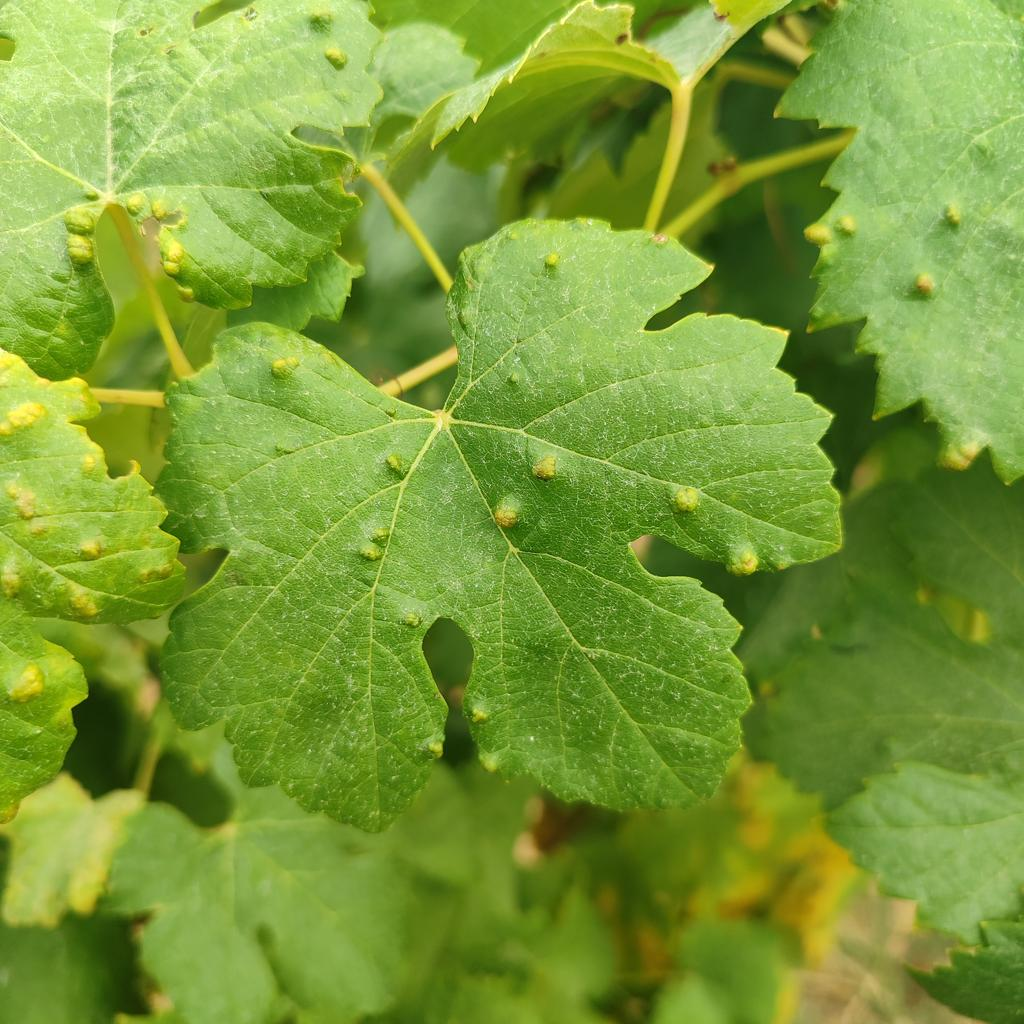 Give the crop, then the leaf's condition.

grapevine, erineum mite
